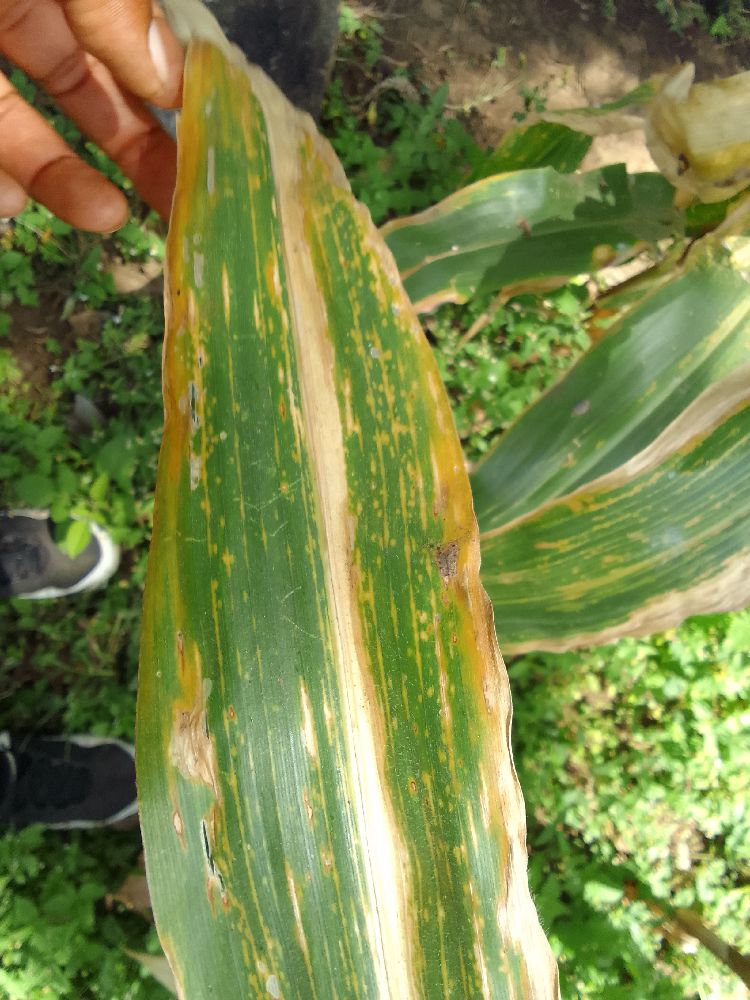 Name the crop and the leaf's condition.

maize, maize lethal necrosis
